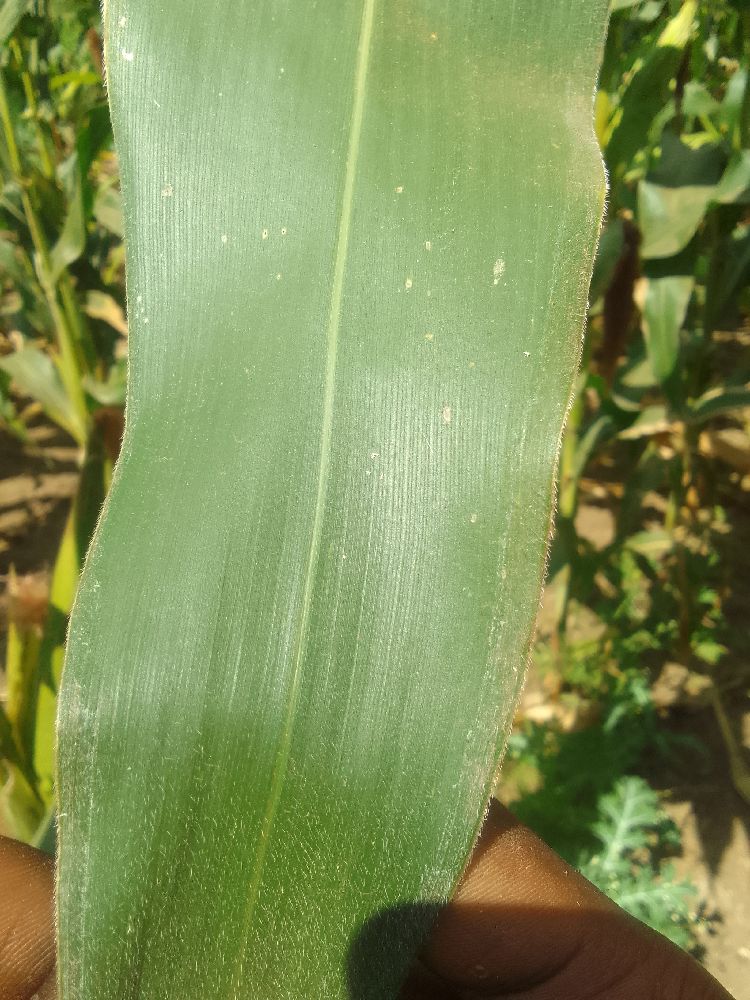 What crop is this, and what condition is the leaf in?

maize, healthy
